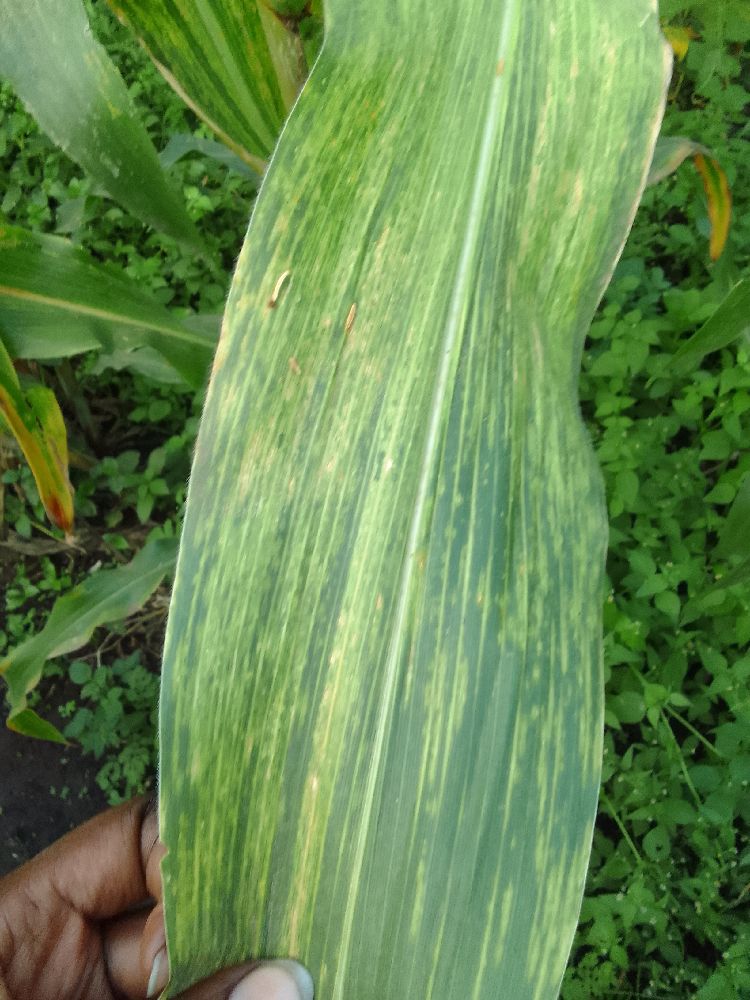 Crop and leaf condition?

maize, maize lethal necrosis
